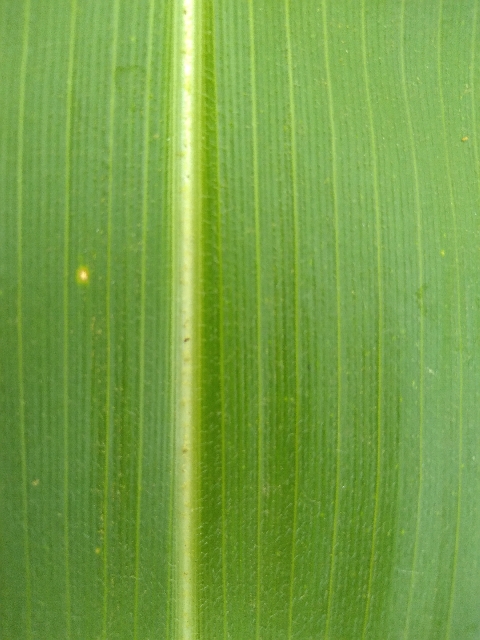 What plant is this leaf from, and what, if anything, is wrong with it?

maize, healthy
